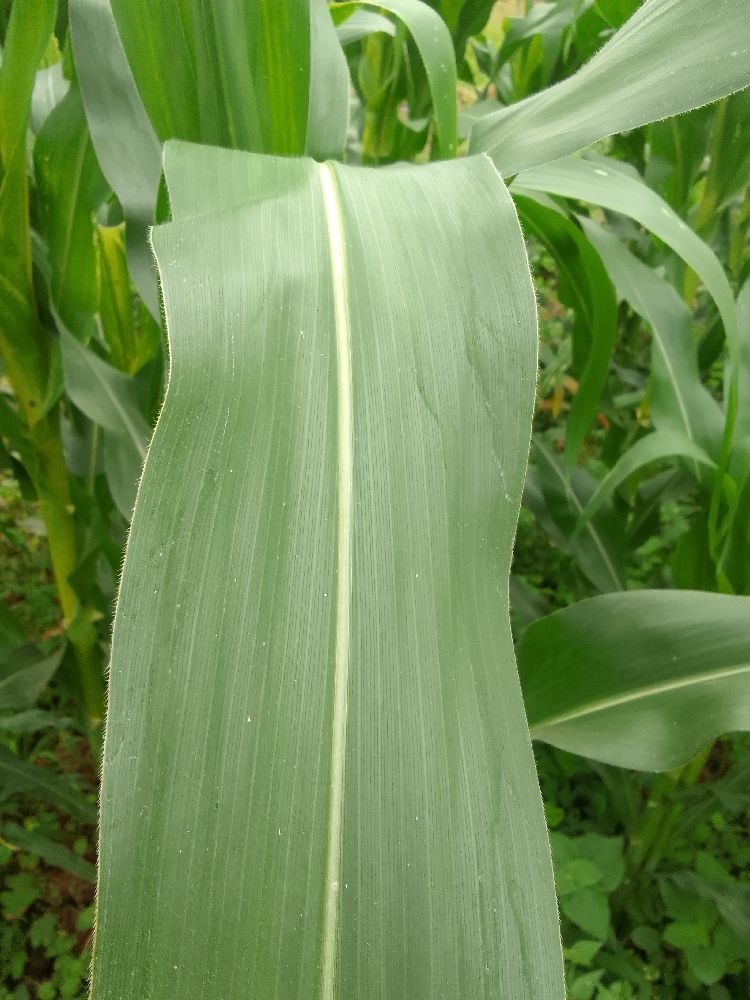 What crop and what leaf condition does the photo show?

maize, healthy
